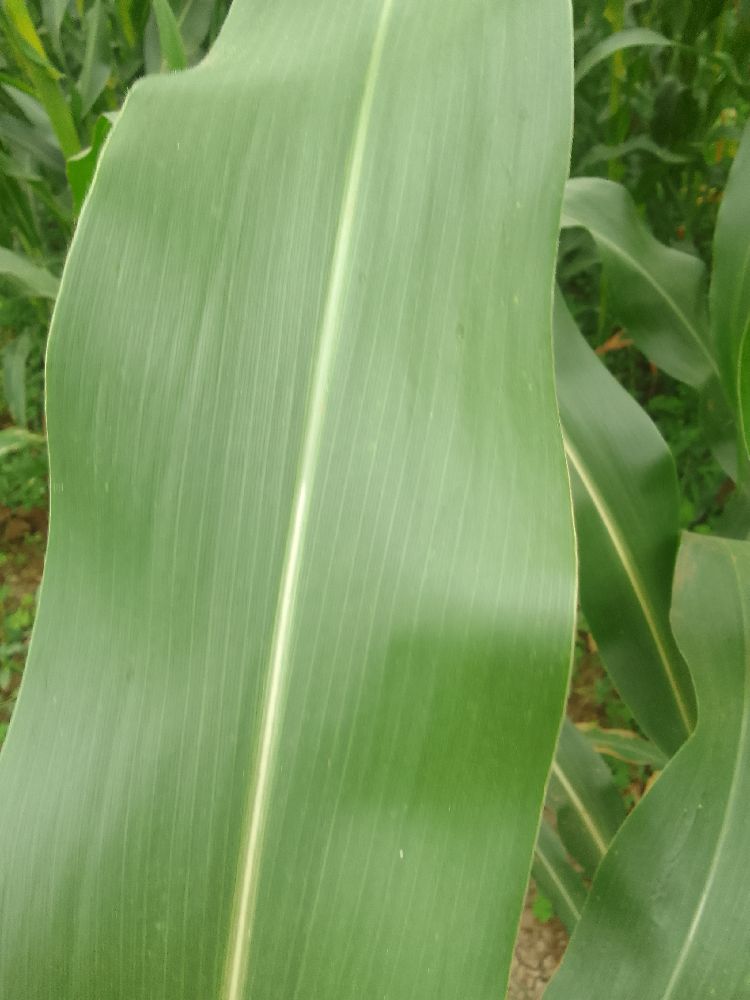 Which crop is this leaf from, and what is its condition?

maize, healthy
